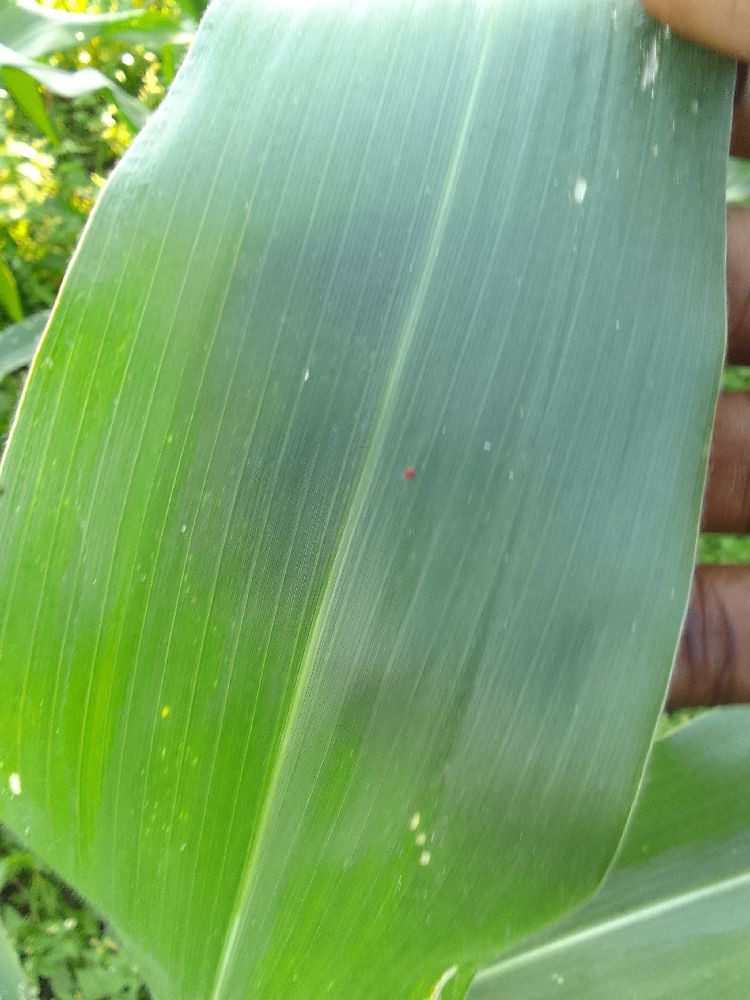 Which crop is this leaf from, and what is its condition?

maize, healthy
